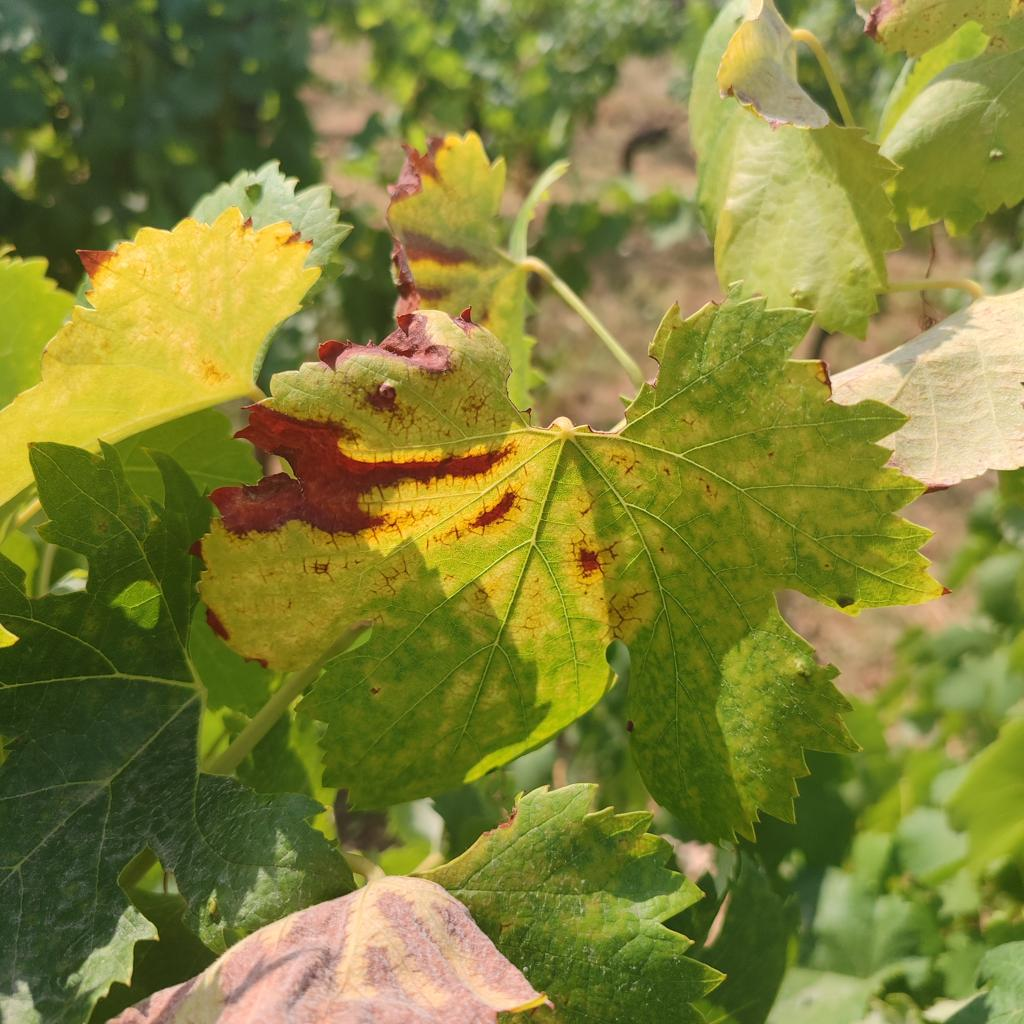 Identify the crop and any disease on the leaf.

grapevine, esca complex
